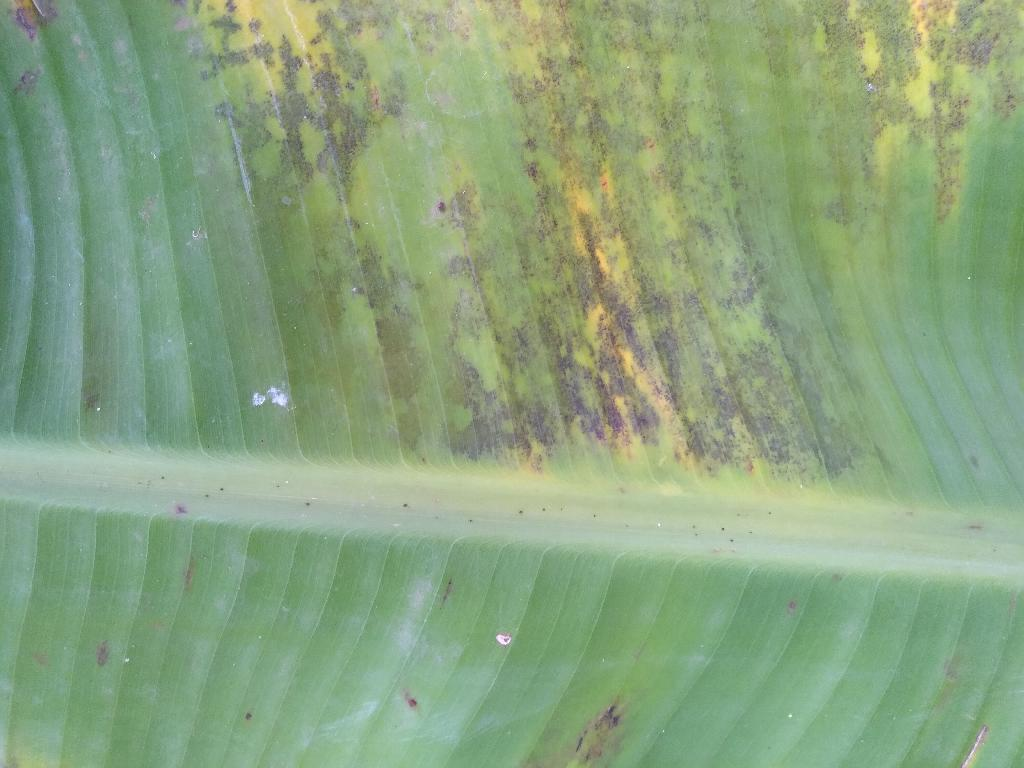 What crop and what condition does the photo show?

banana, black sigatoka
